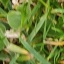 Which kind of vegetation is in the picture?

grass
